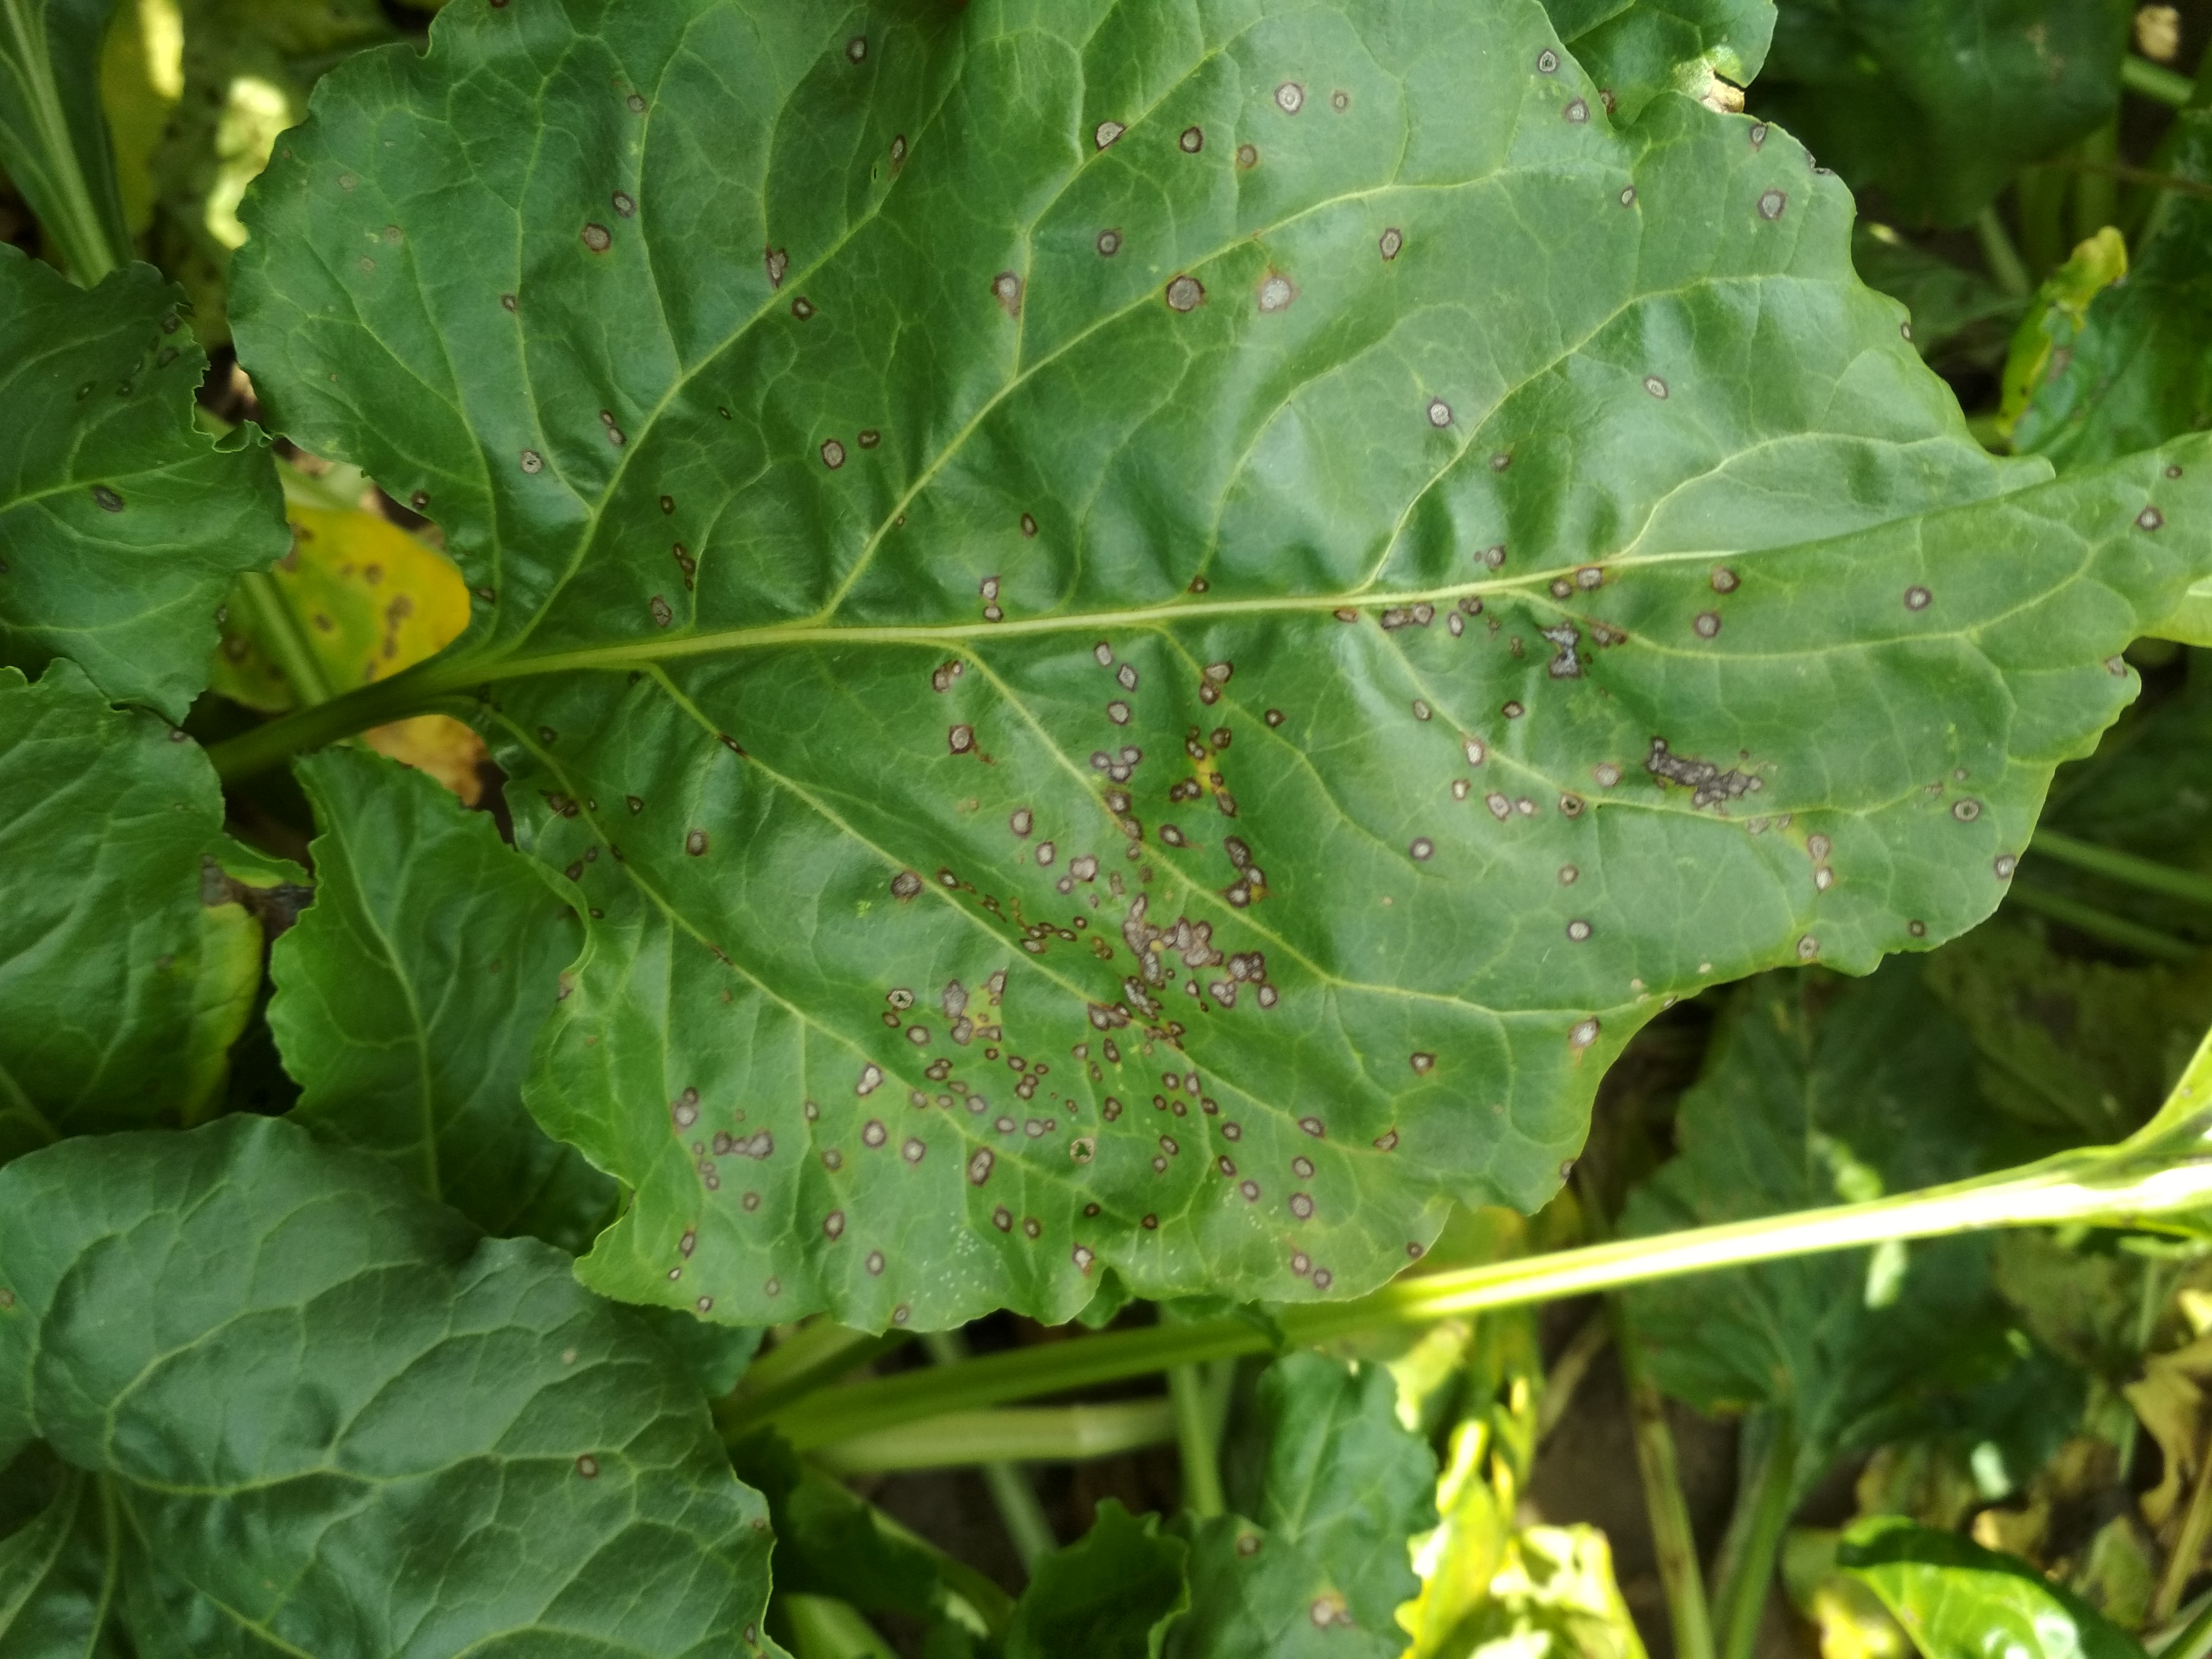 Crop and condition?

beet, cercospora
